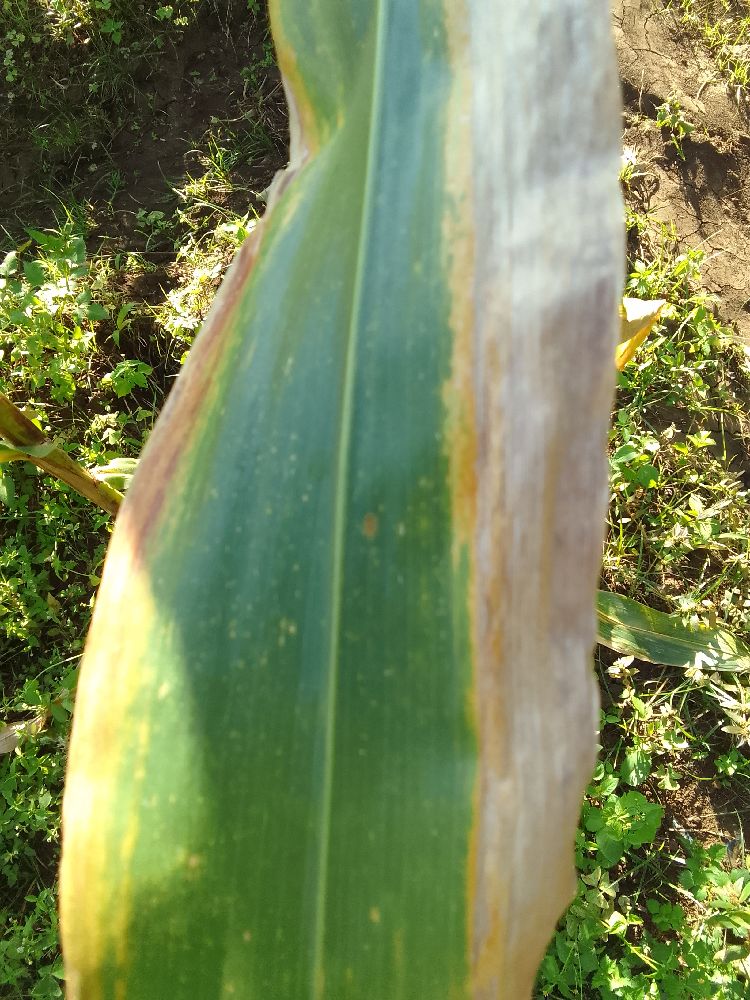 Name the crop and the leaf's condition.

maize, maize lethal necrosis
